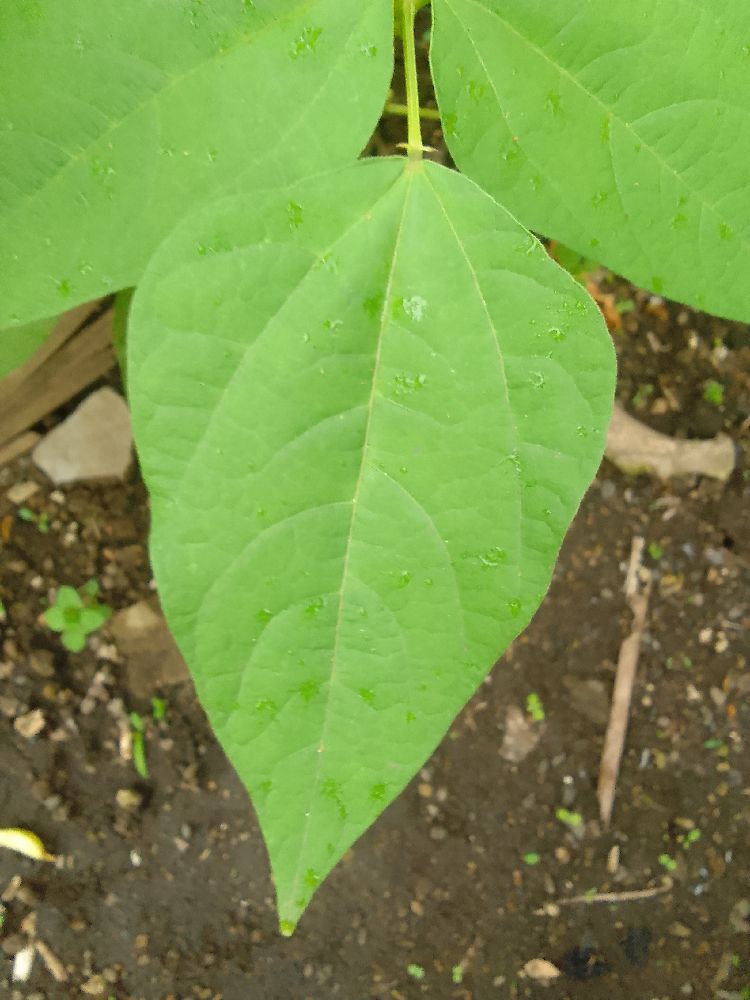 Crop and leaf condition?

common bean, healthy
